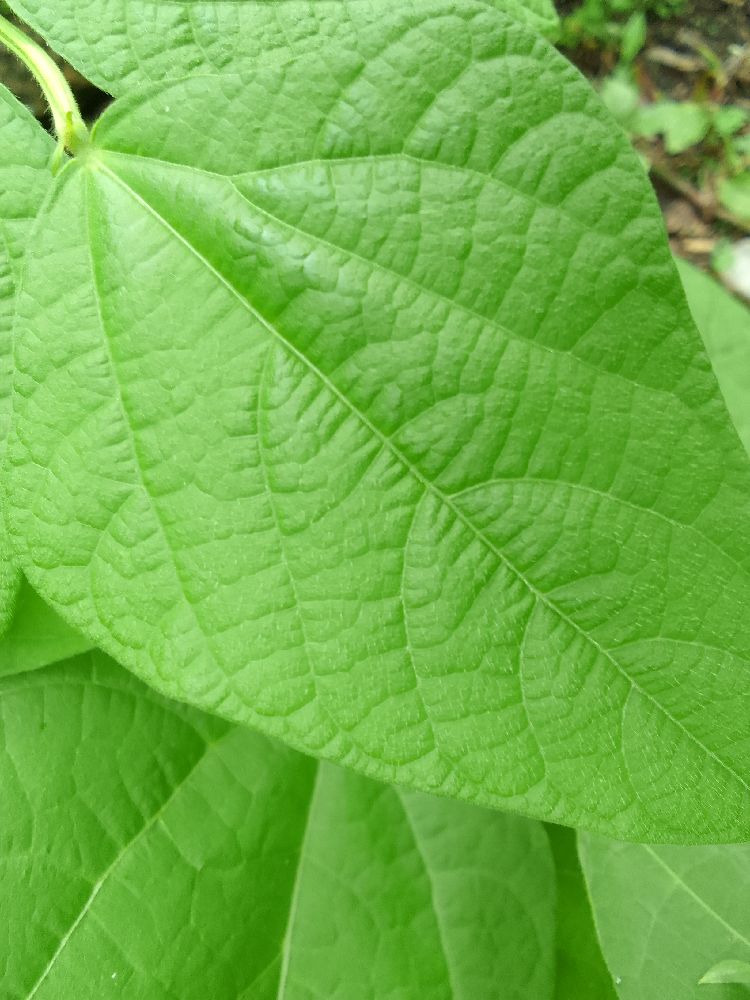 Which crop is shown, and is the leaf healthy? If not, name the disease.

common bean, healthy
